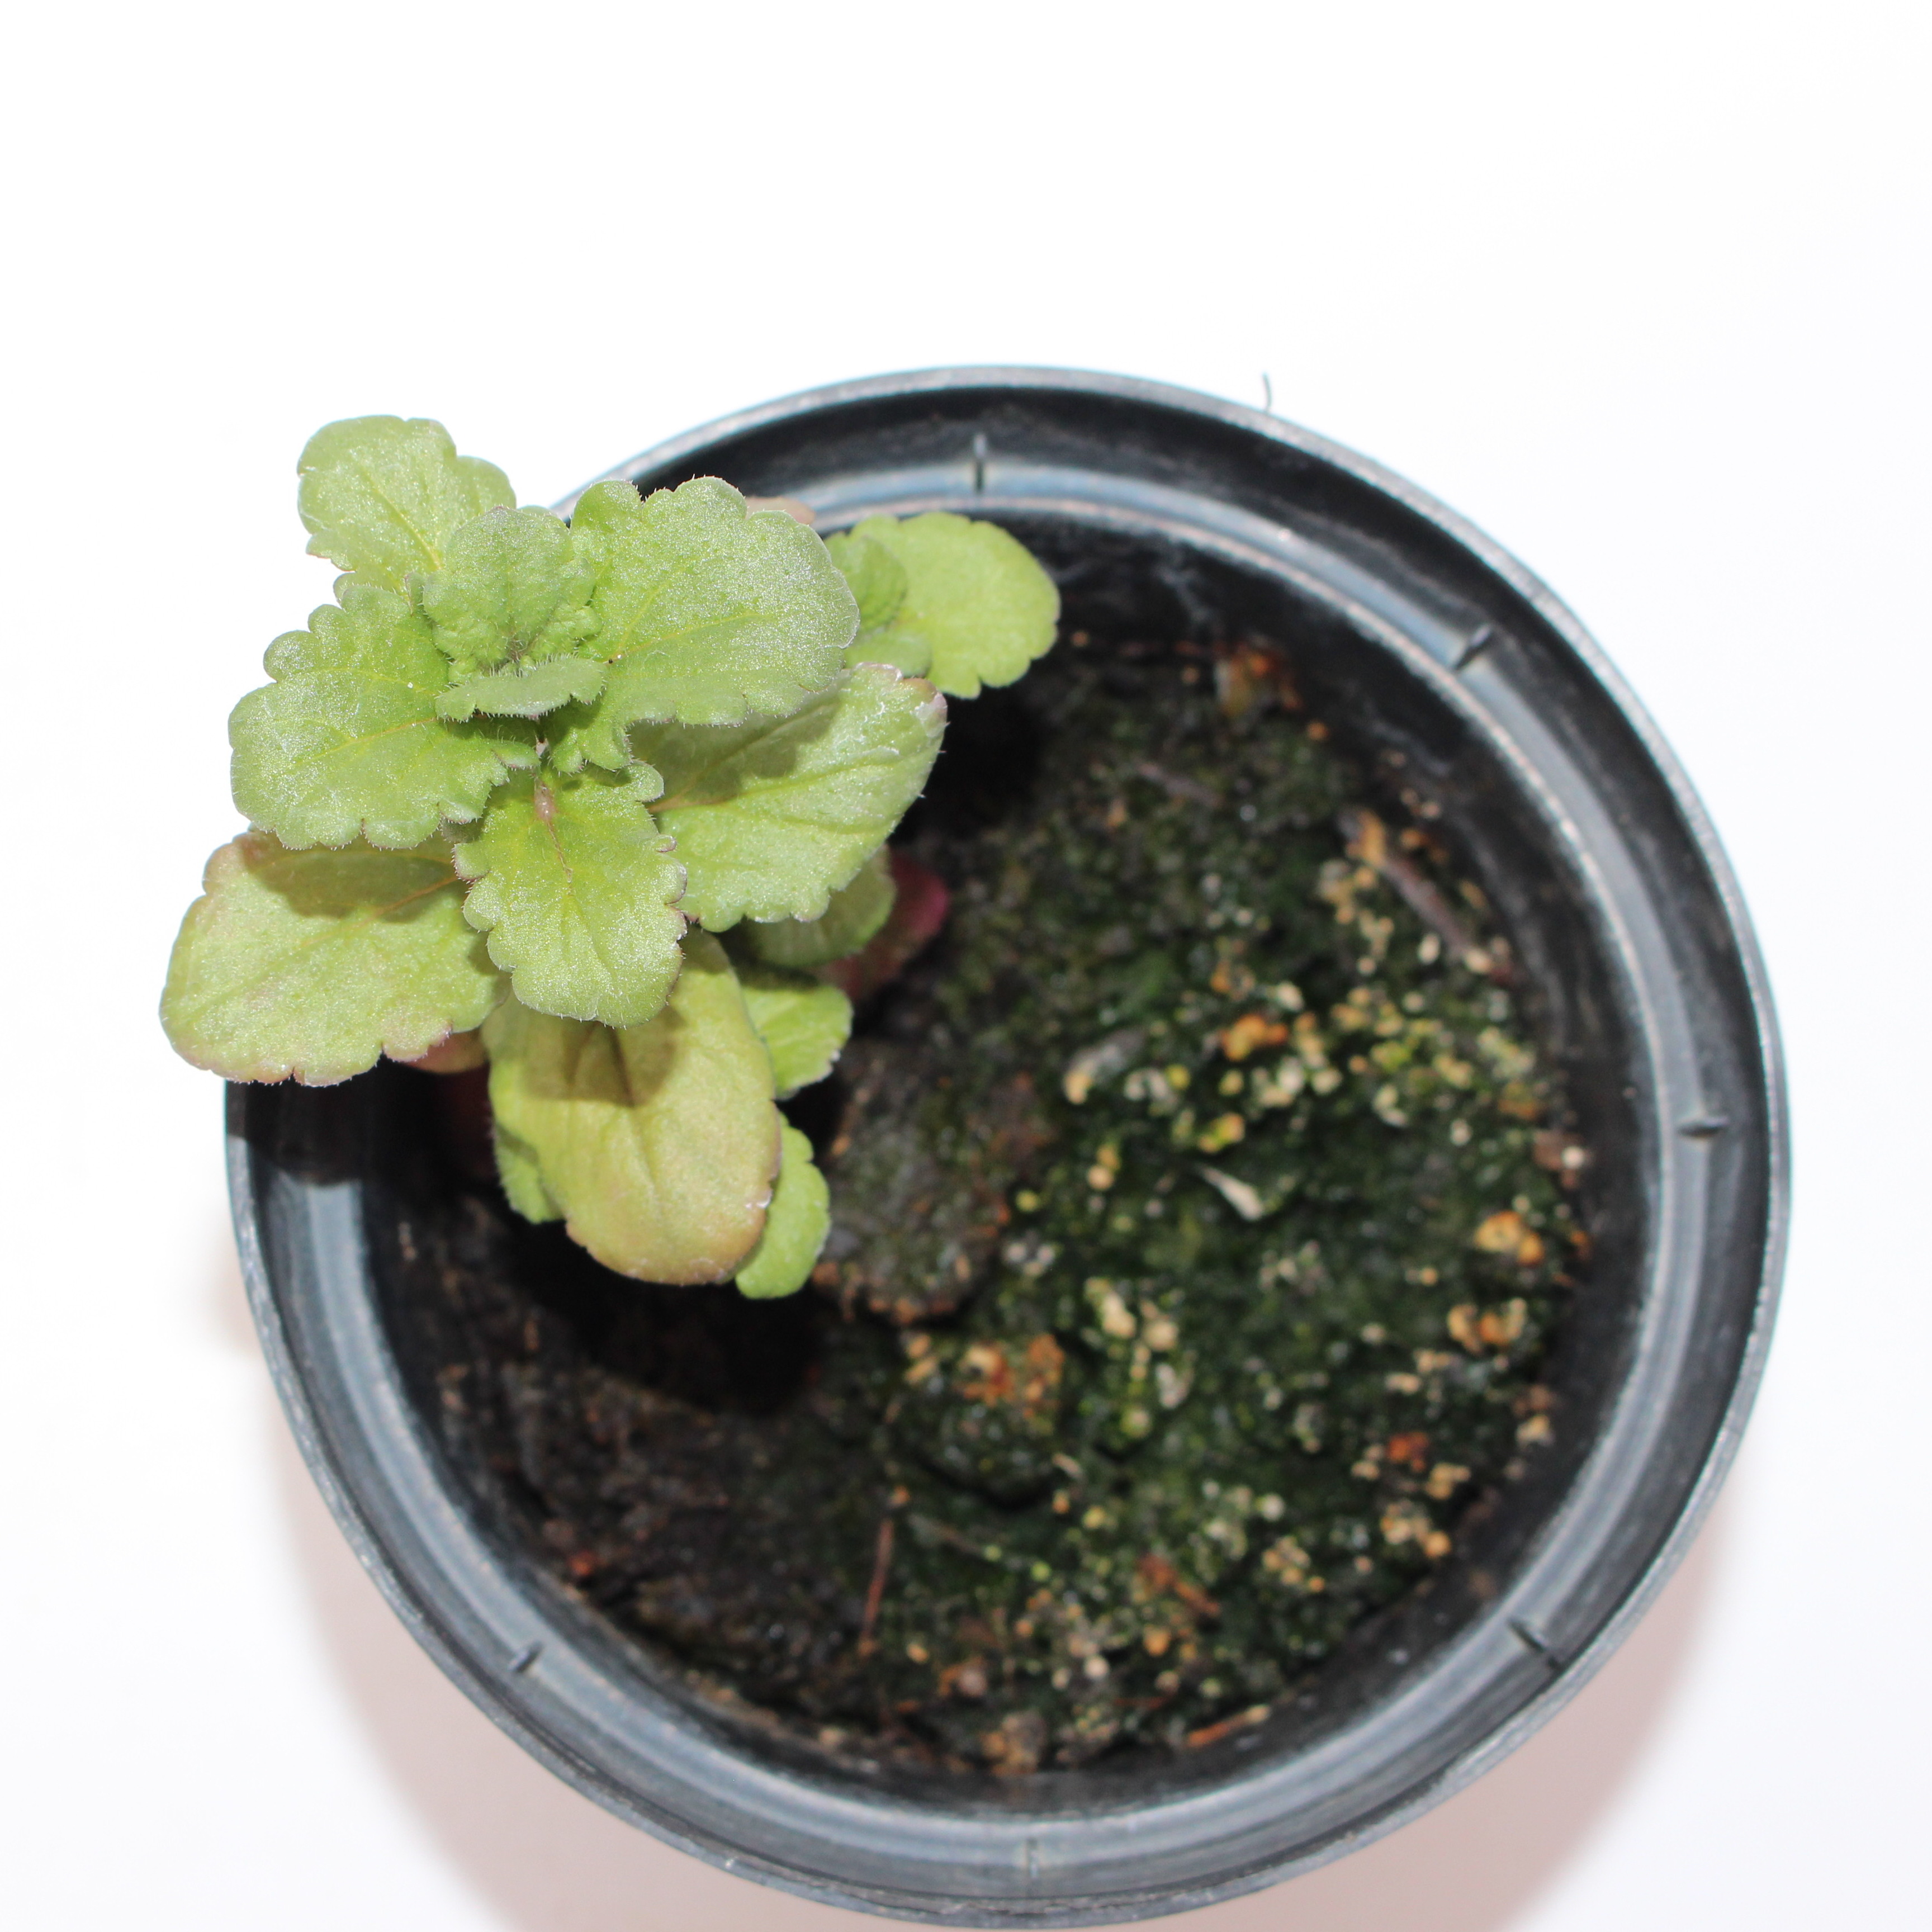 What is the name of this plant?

Veronica persica
